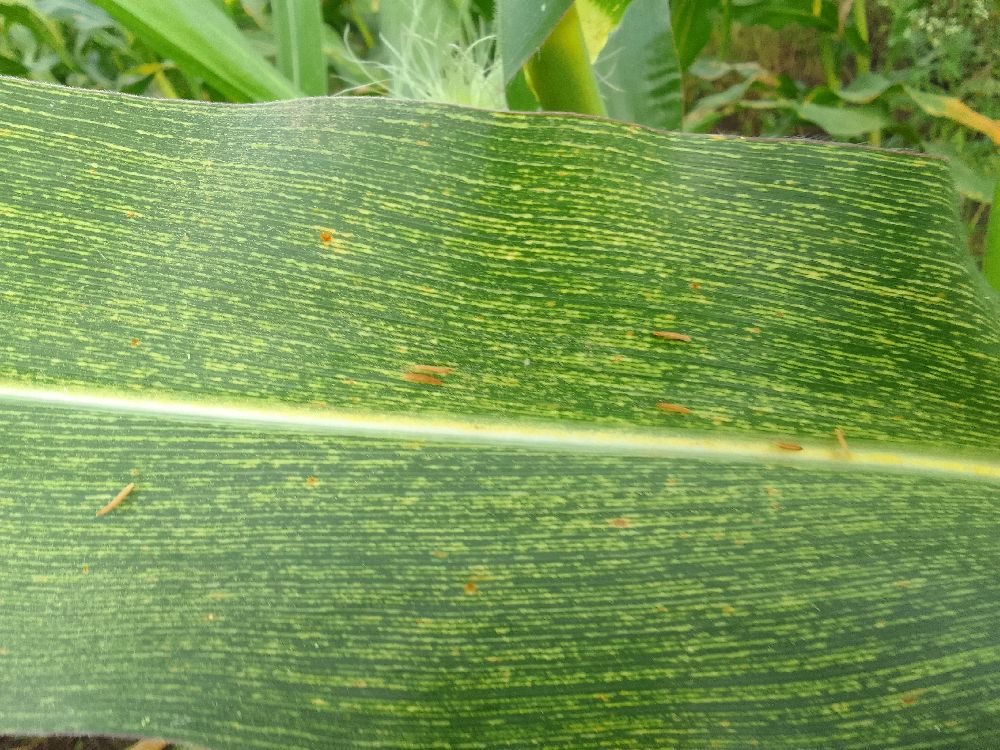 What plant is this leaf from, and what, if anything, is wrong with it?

maize, maize streak virus
